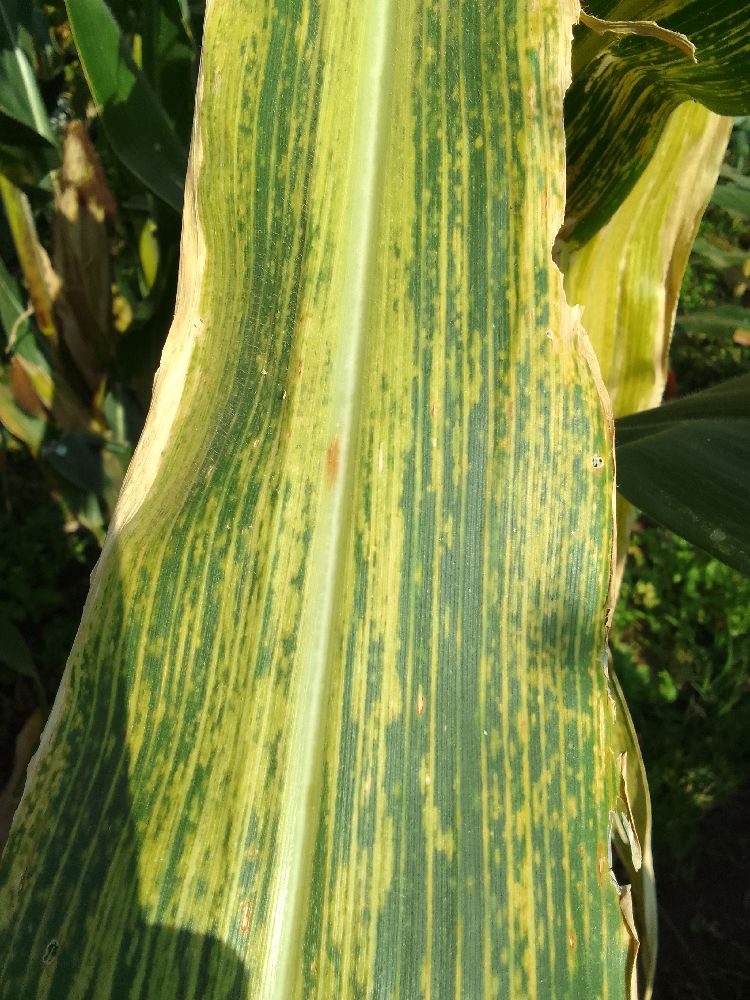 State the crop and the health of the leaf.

maize, maize lethal necrosis
